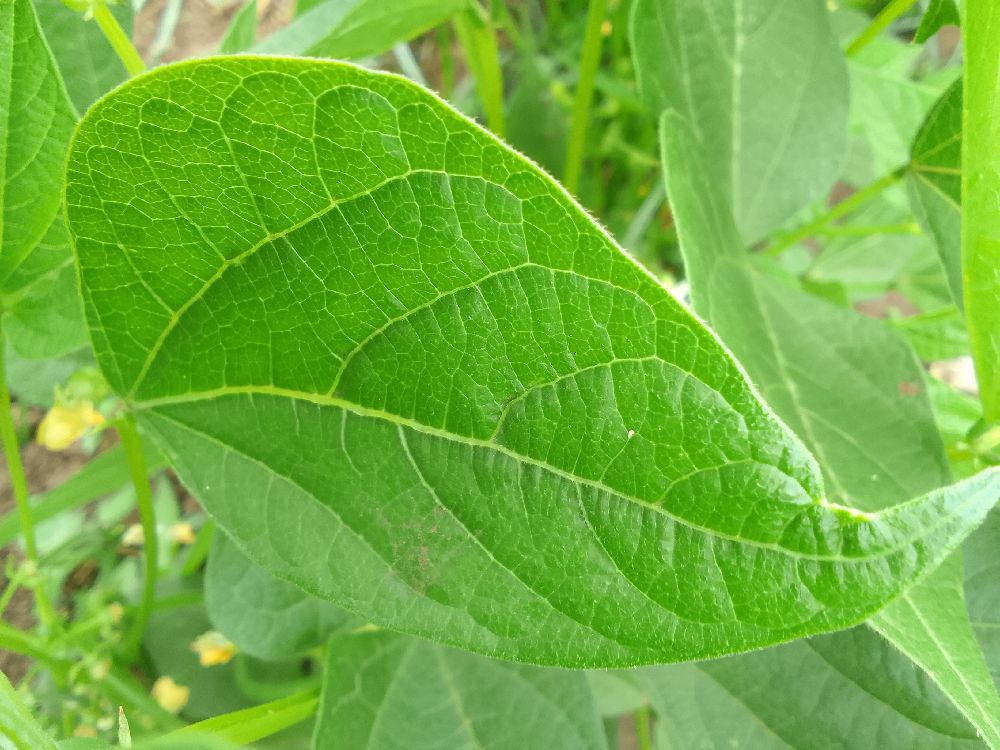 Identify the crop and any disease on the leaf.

common bean, healthy
